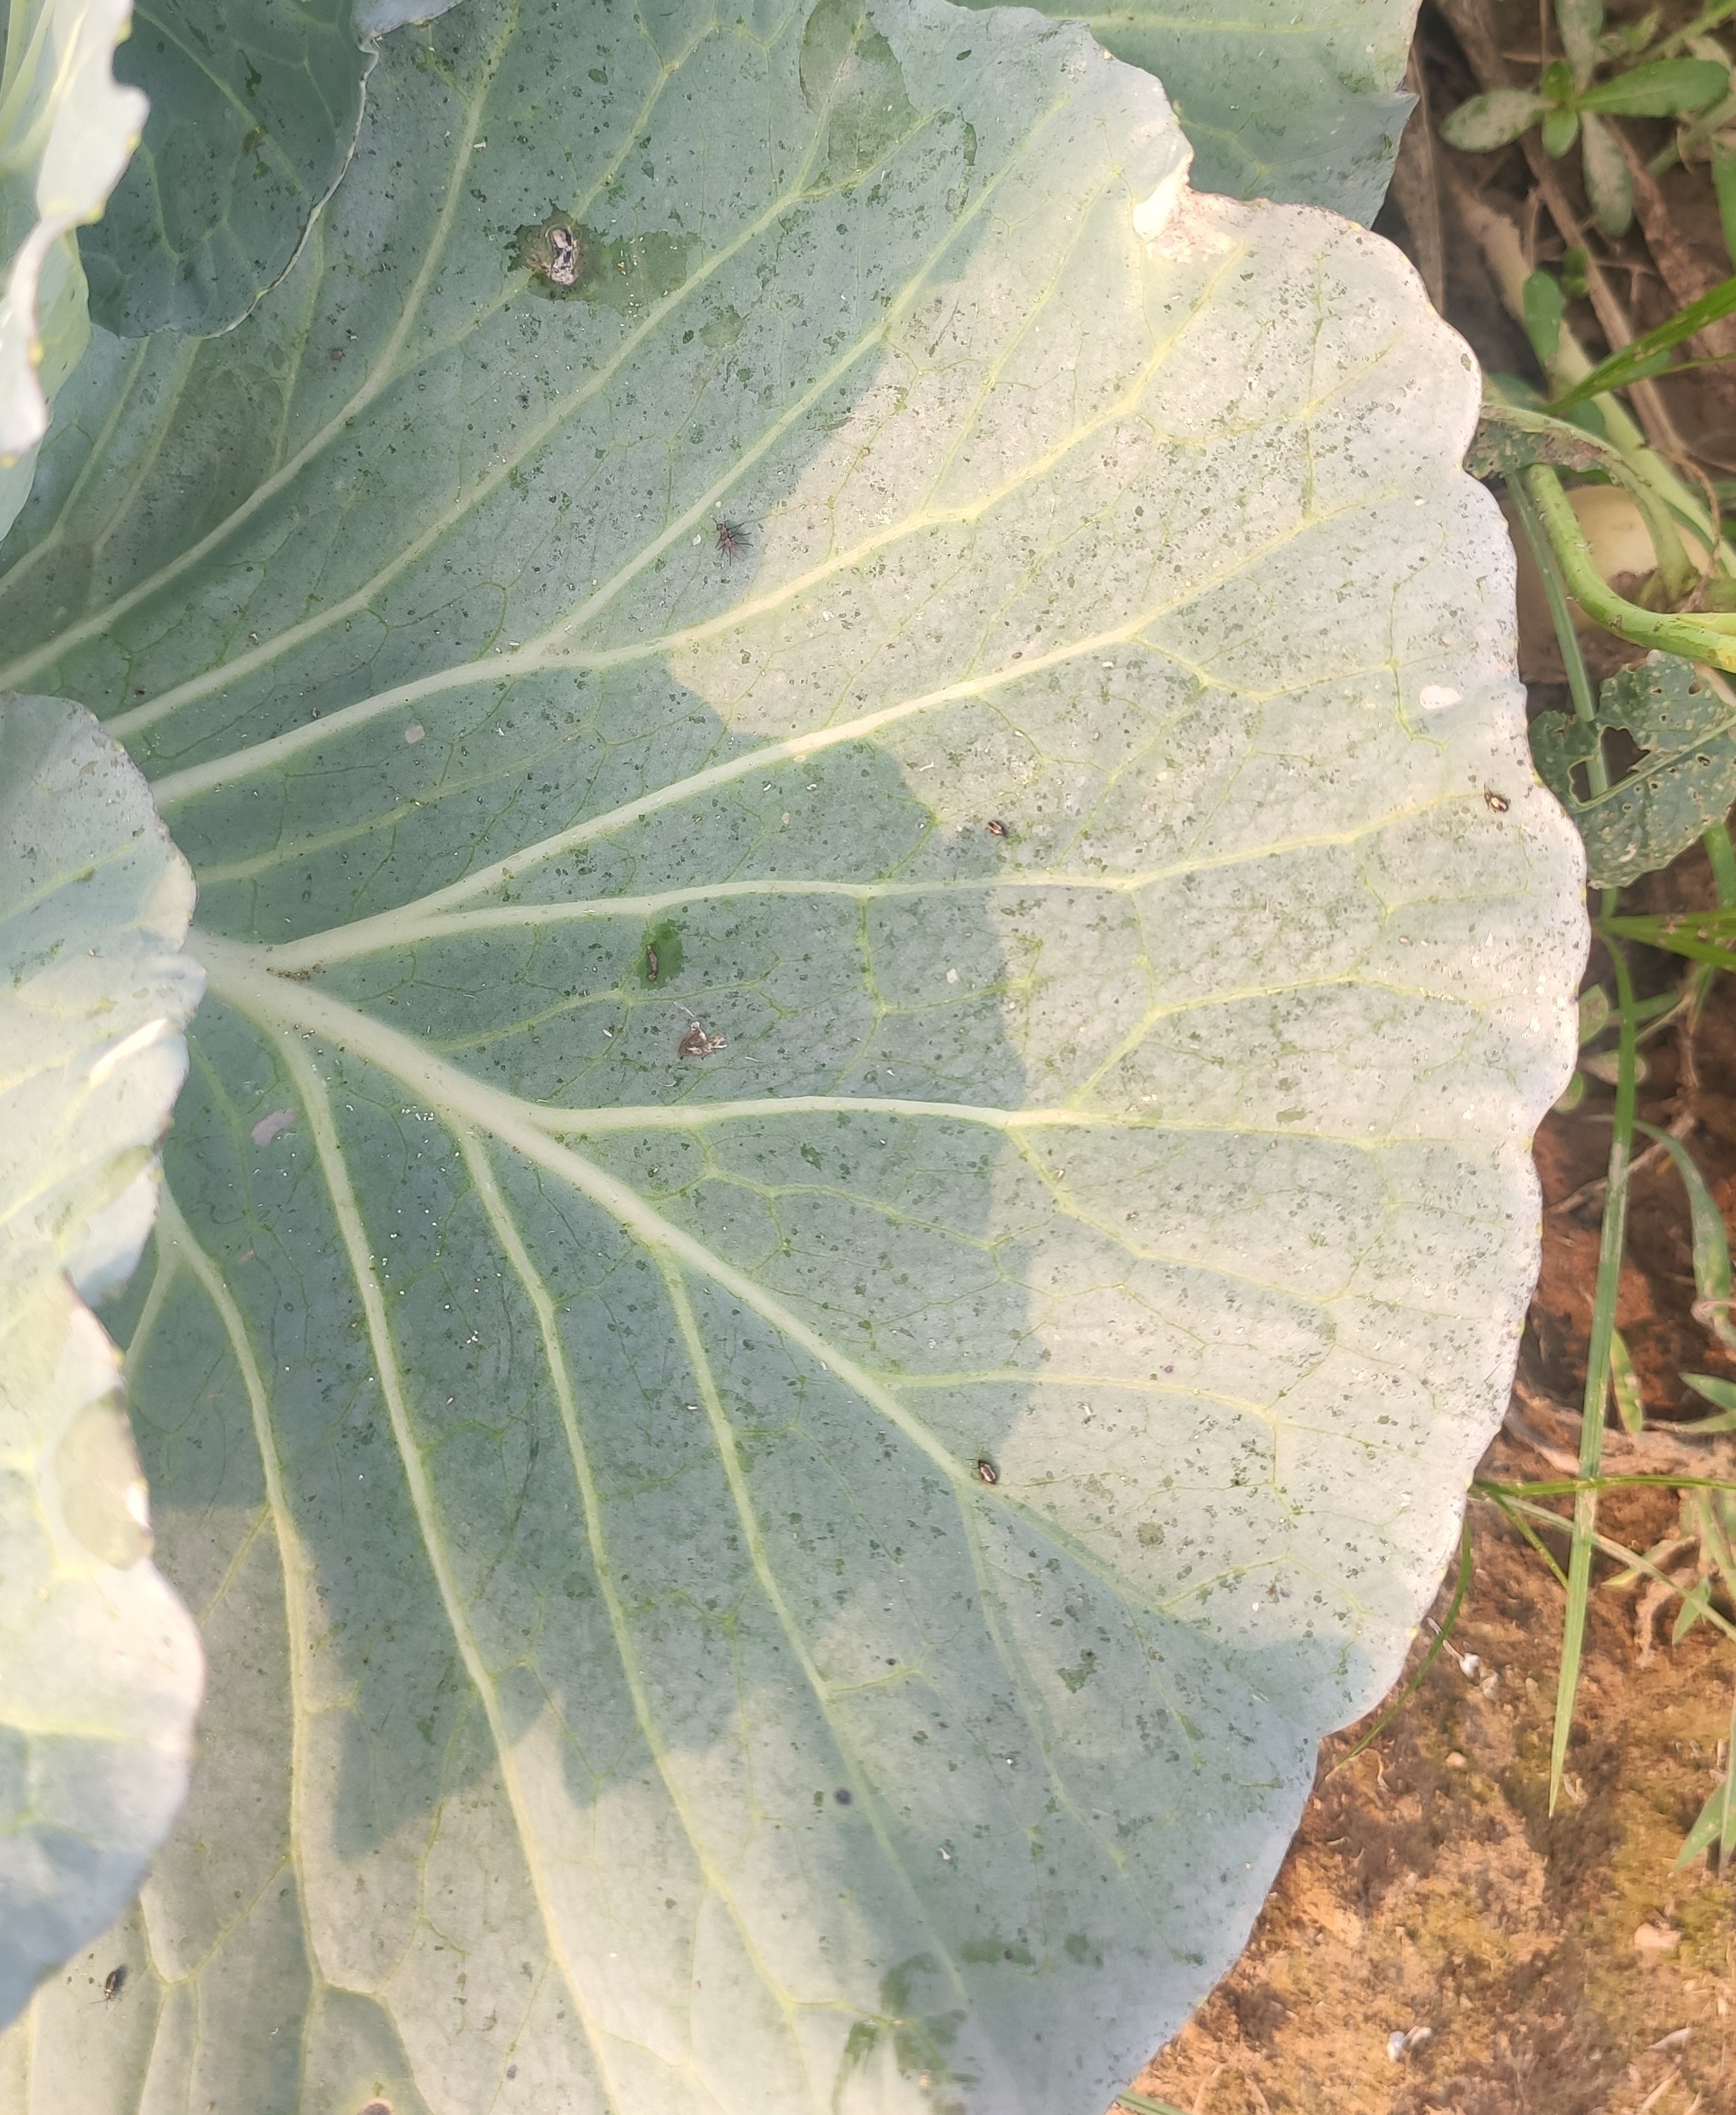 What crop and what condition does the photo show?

cabbage, healthy
